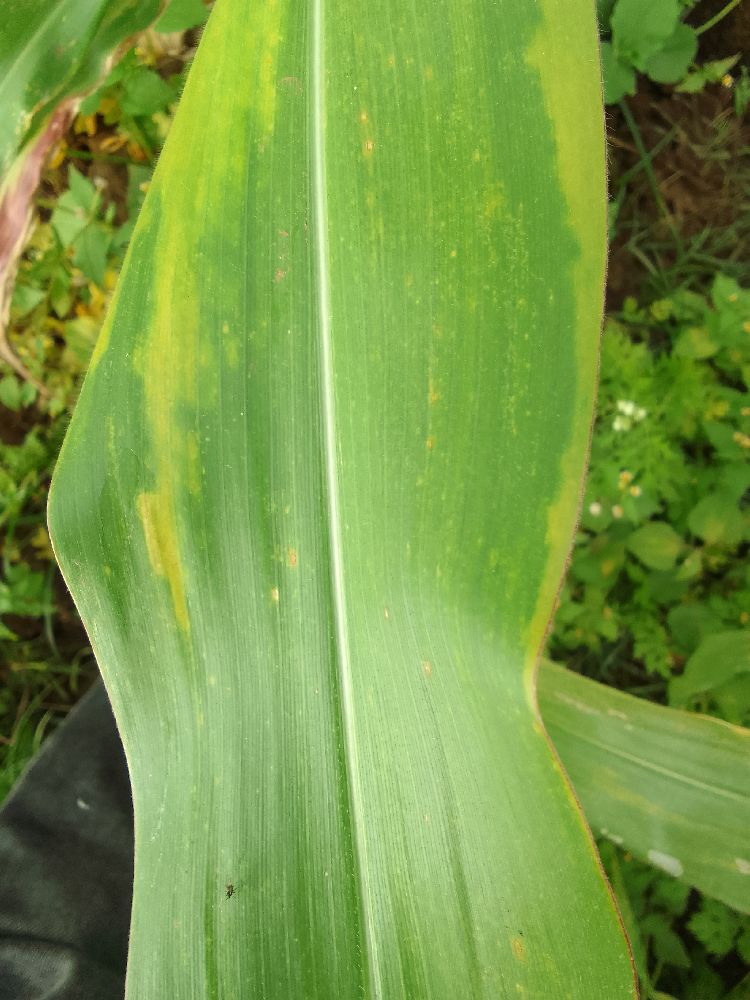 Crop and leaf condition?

maize, maize lethal necrosis
